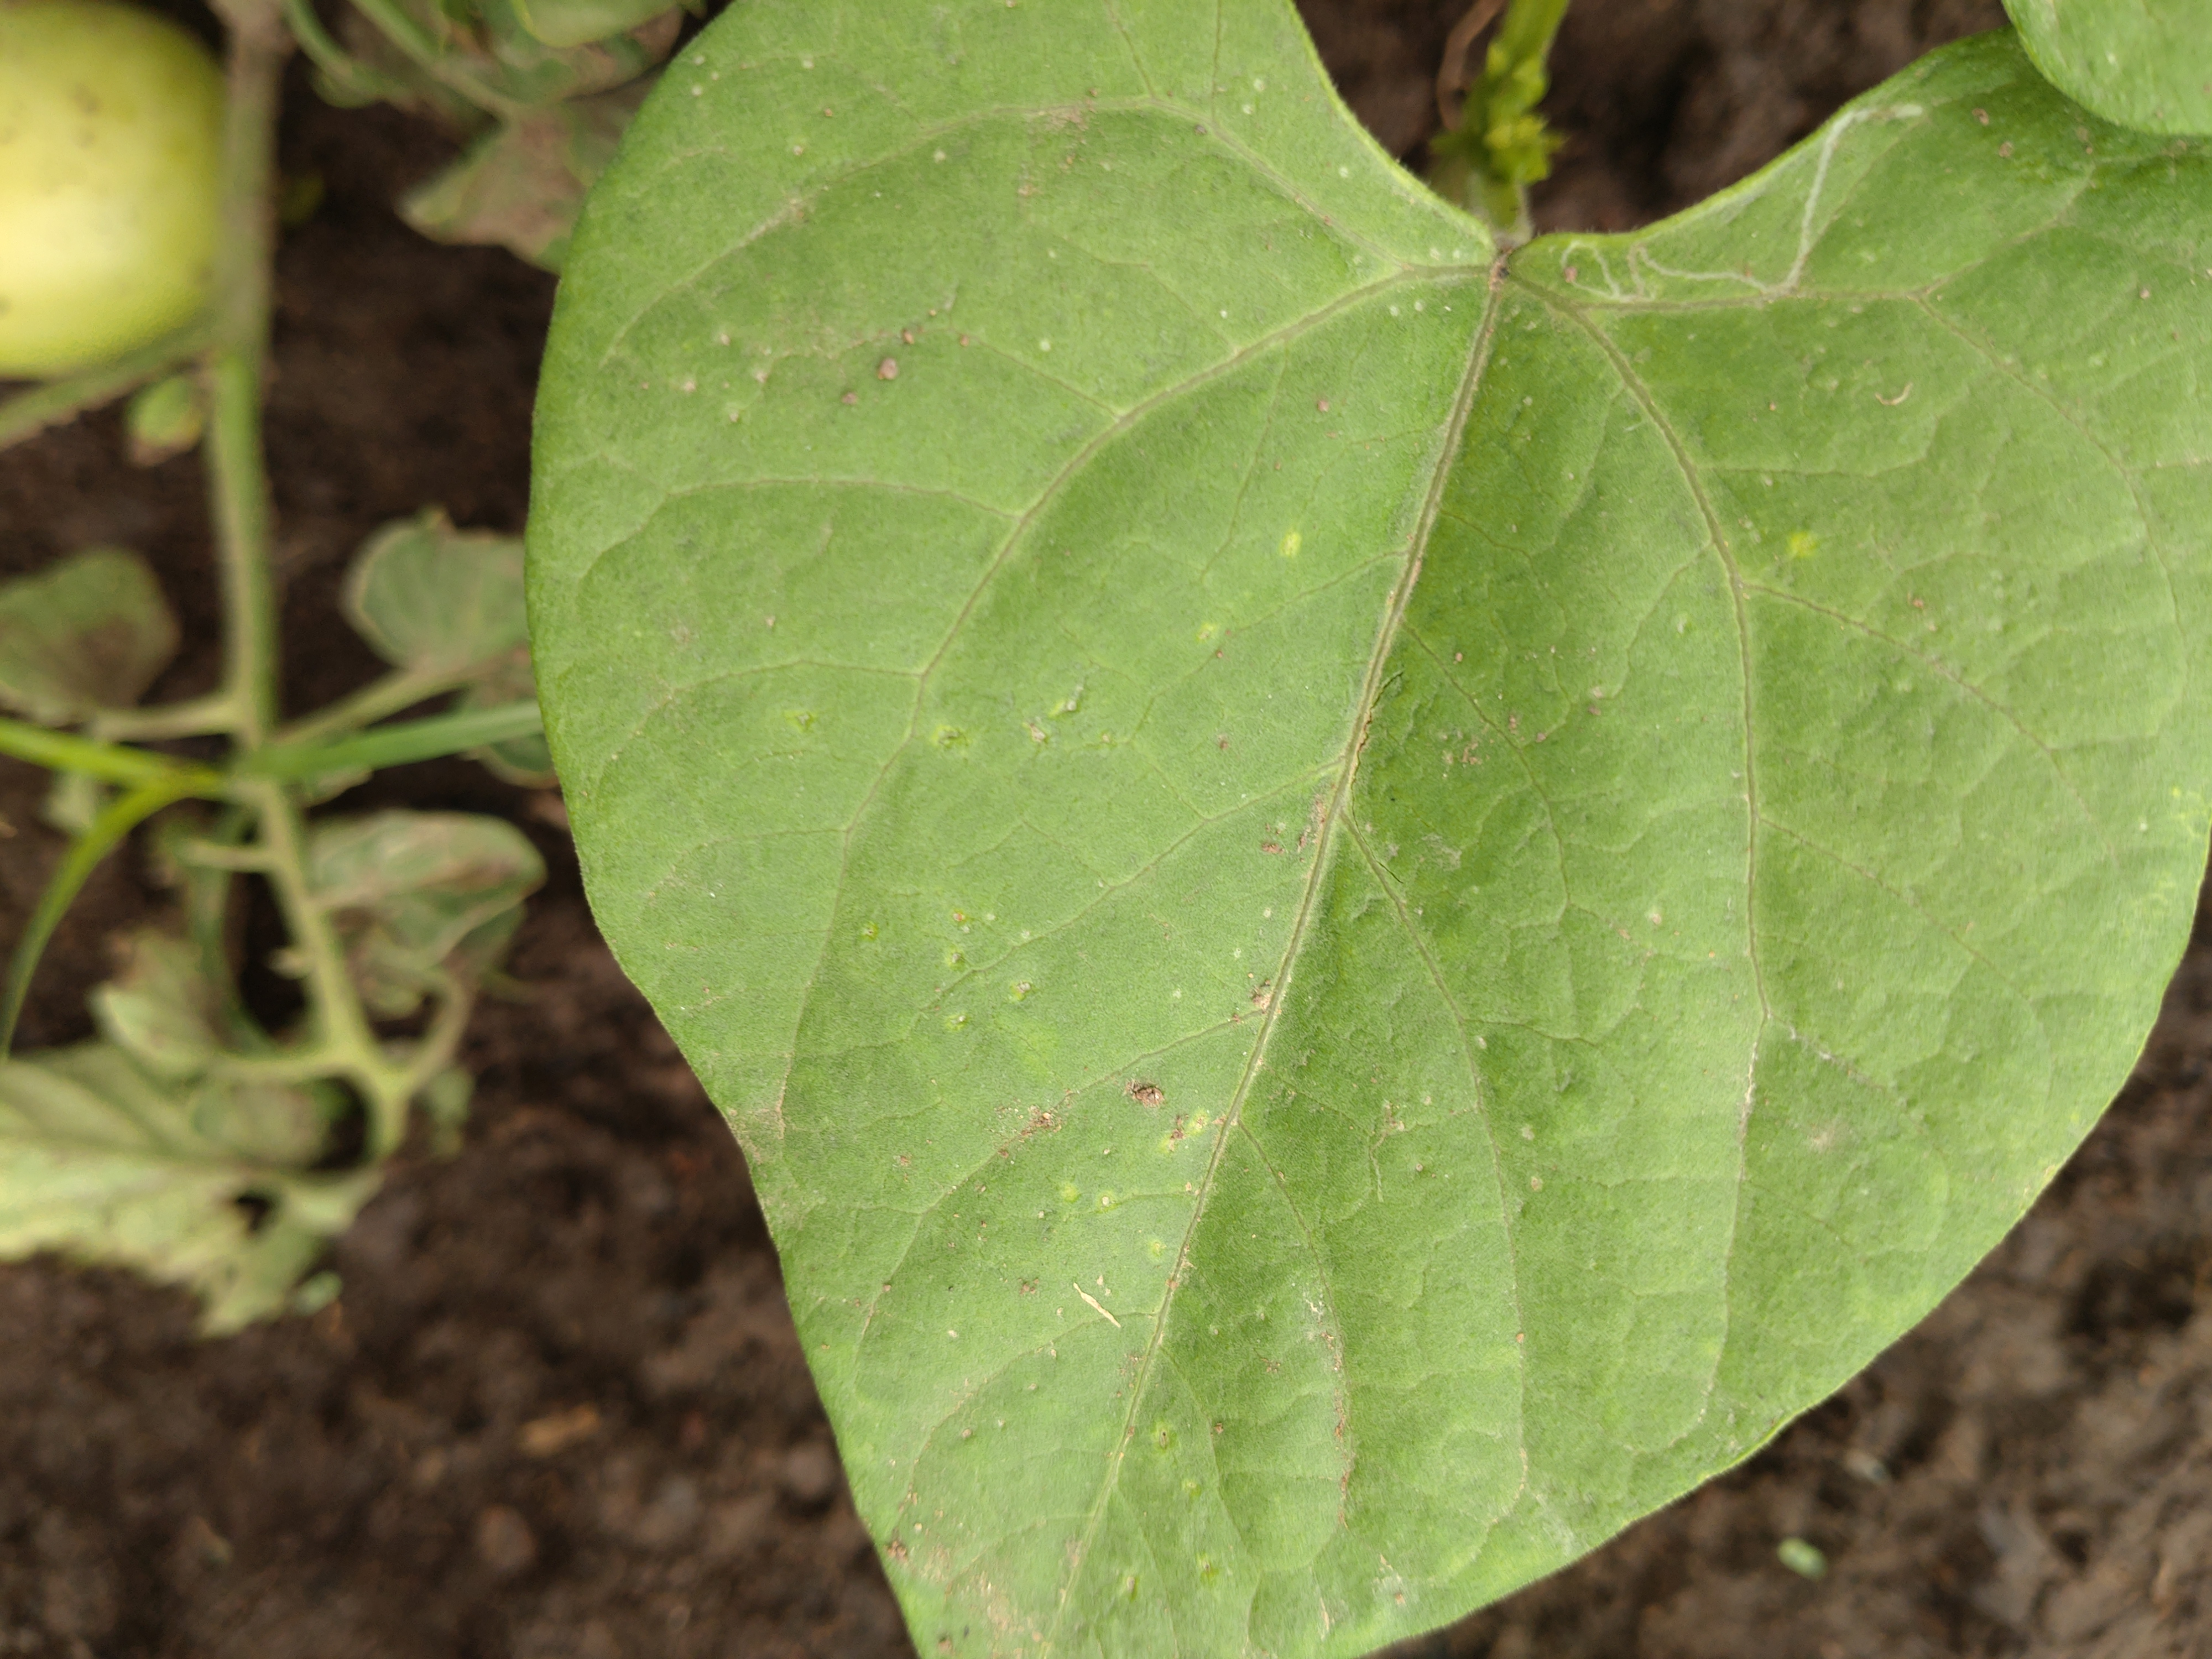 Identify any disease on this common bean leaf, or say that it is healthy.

healthy
